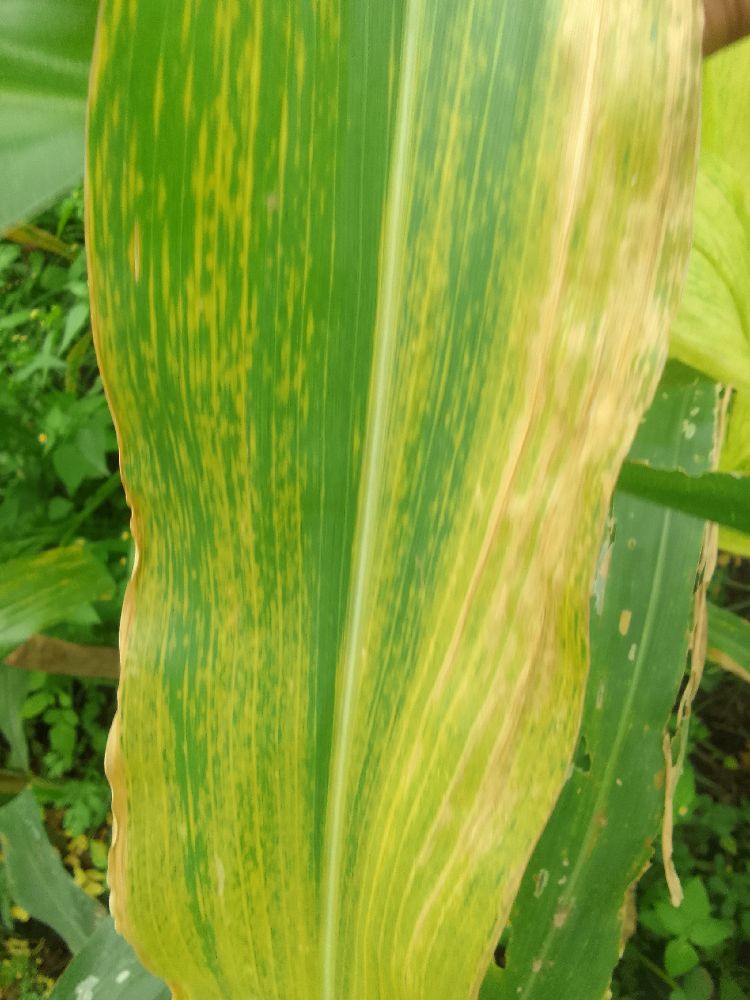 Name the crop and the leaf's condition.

maize, maize lethal necrosis
